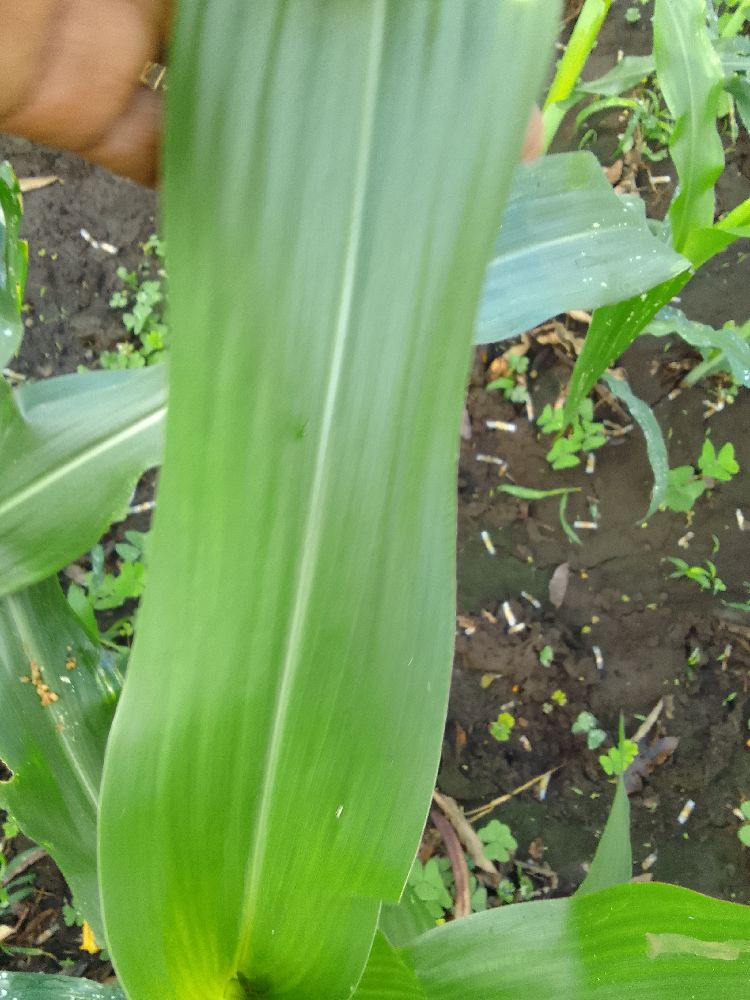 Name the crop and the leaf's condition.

maize, healthy
